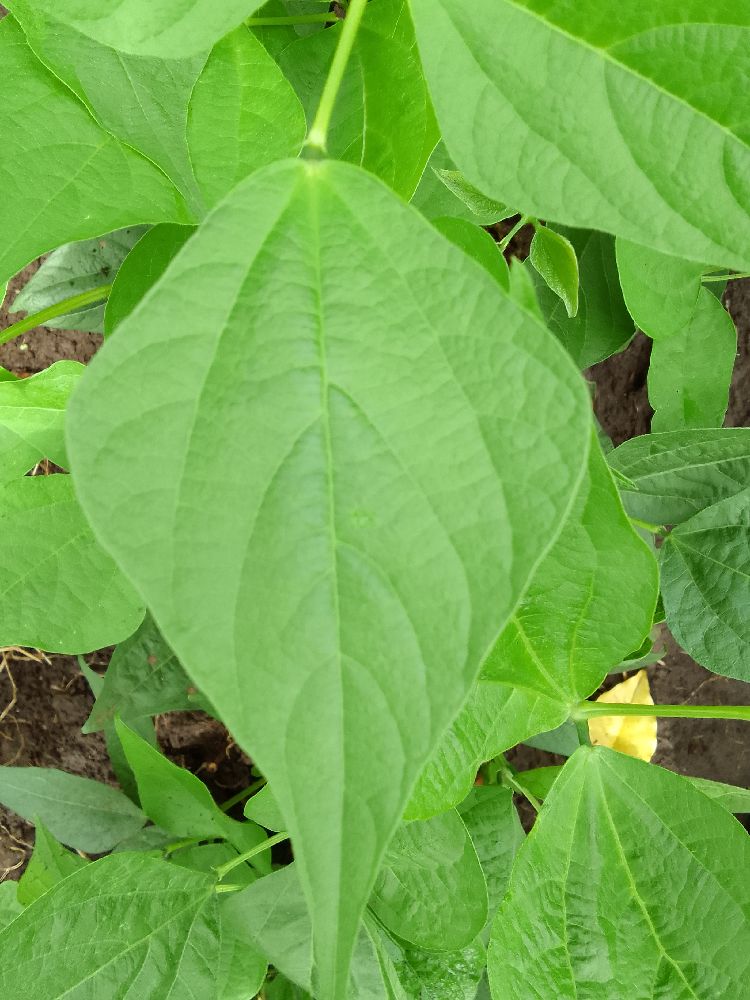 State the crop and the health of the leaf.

common bean, healthy
